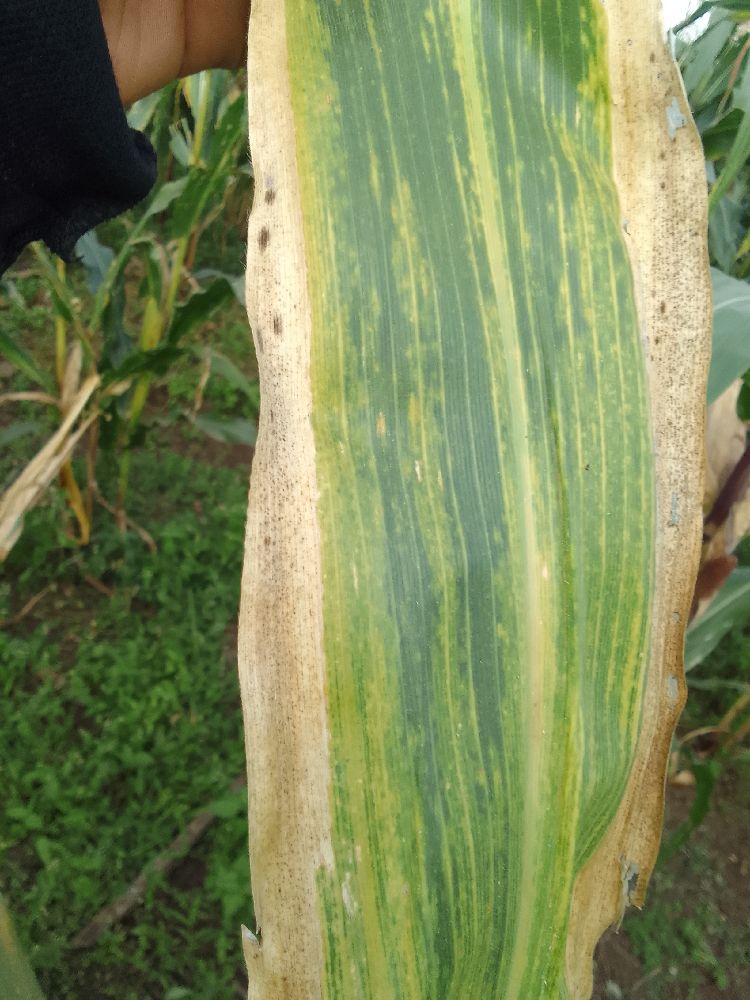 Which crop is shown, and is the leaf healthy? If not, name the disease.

maize, maize lethal necrosis
